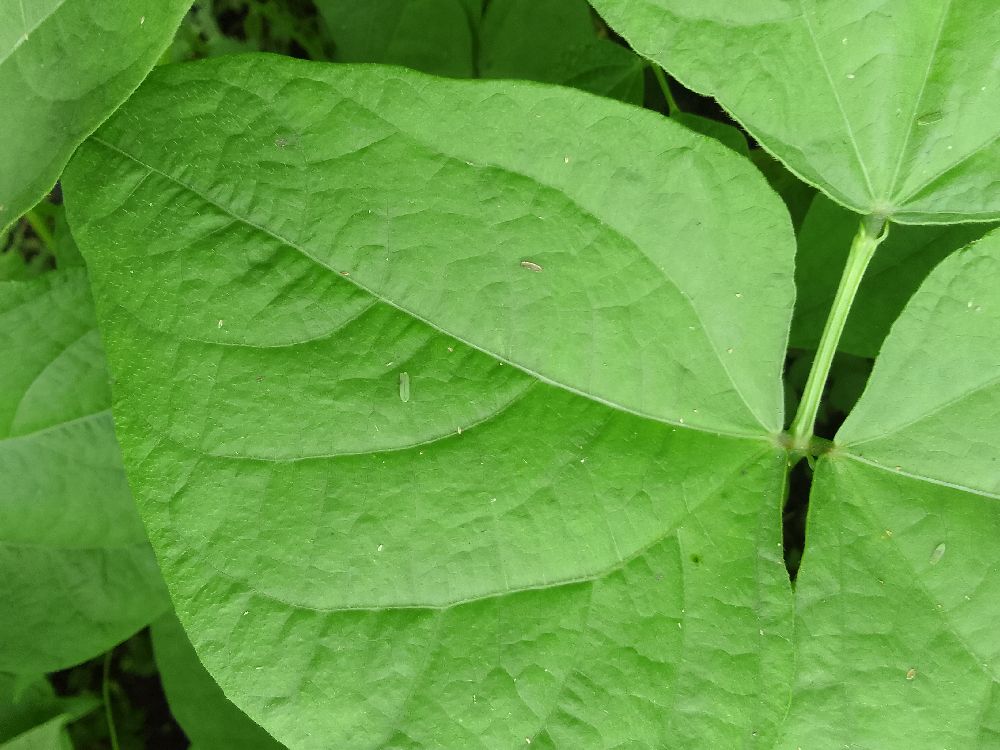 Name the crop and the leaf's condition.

common bean, healthy
